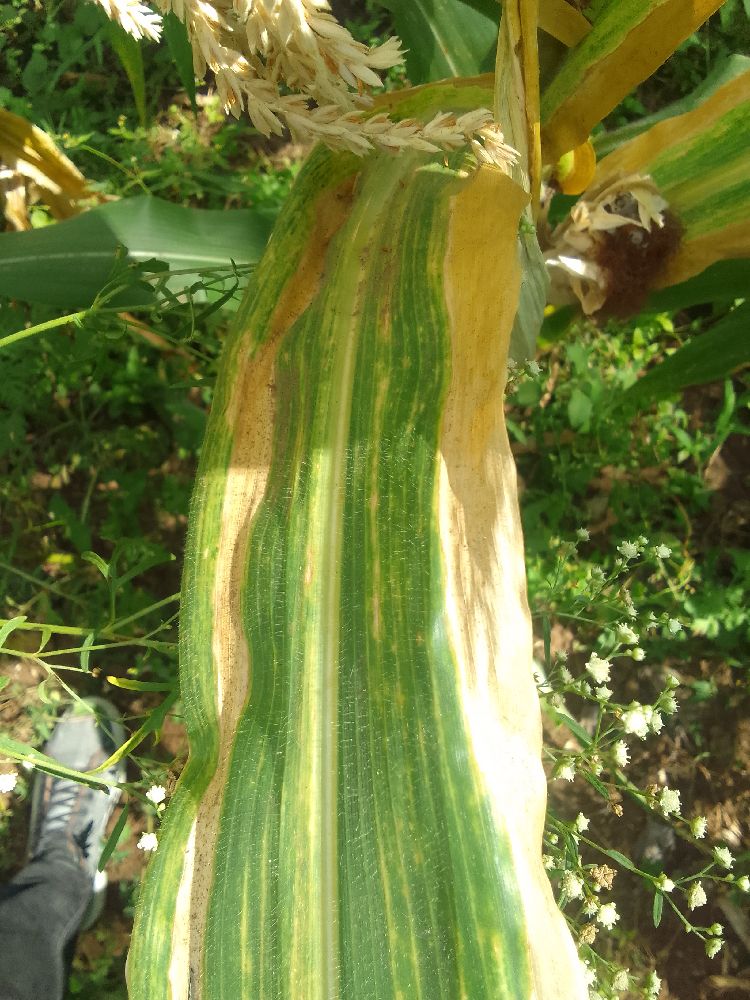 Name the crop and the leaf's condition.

maize, maize lethal necrosis
